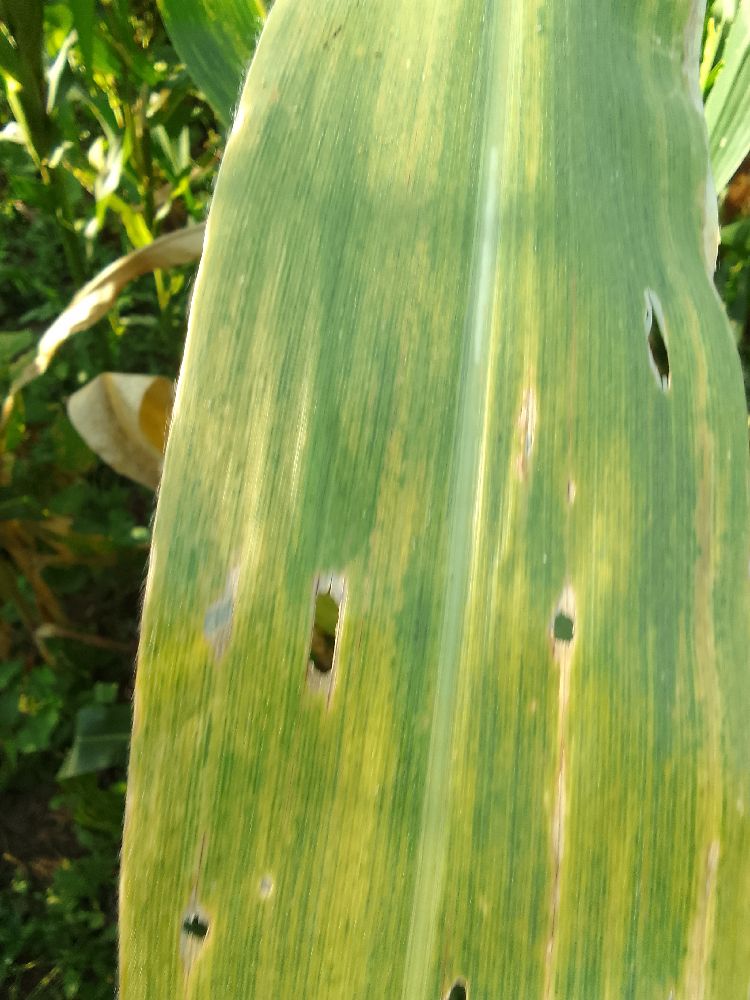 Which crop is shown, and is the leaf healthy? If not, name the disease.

maize, maize lethal necrosis
